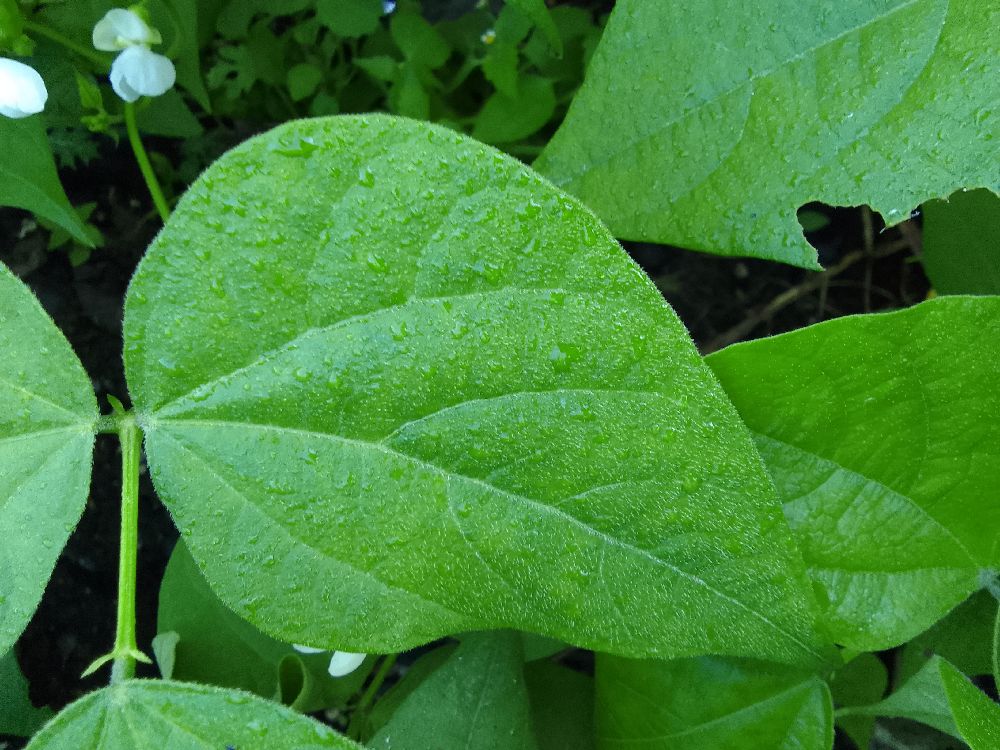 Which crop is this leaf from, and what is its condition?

common bean, healthy
